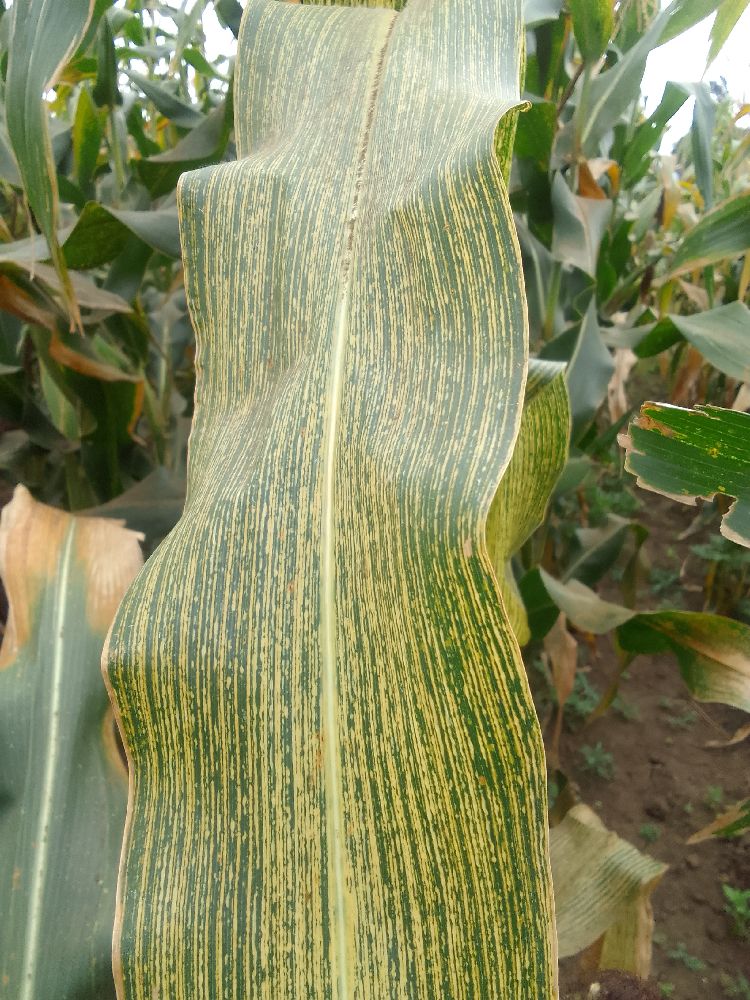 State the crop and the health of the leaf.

maize, maize streak virus
